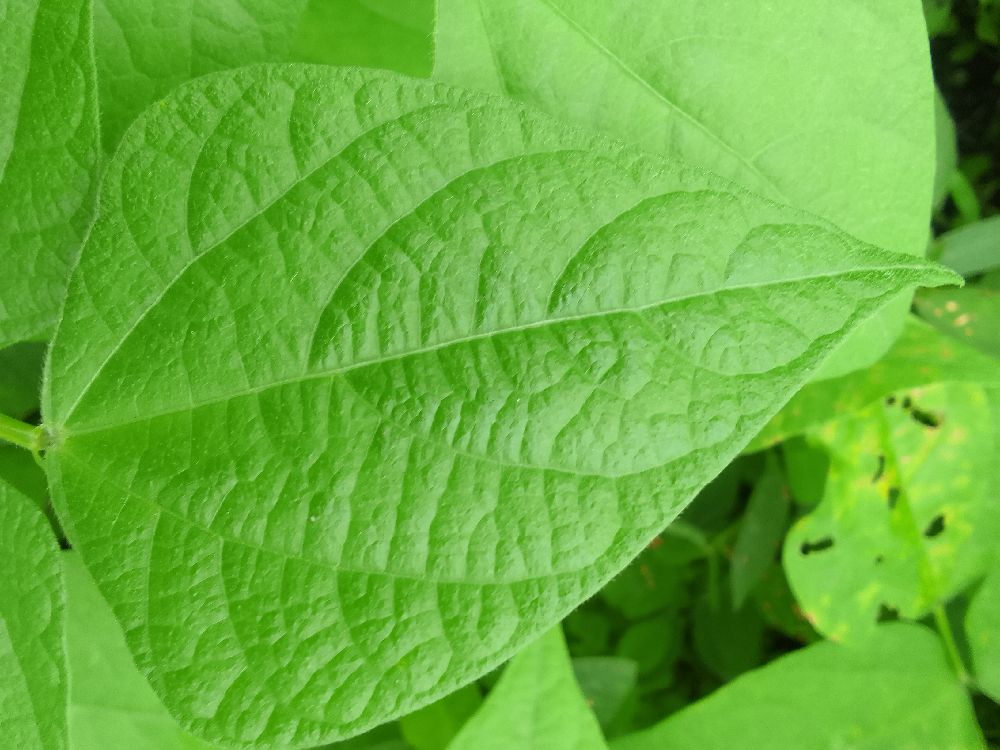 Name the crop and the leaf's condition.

common bean, healthy
